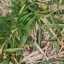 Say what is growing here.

grass
